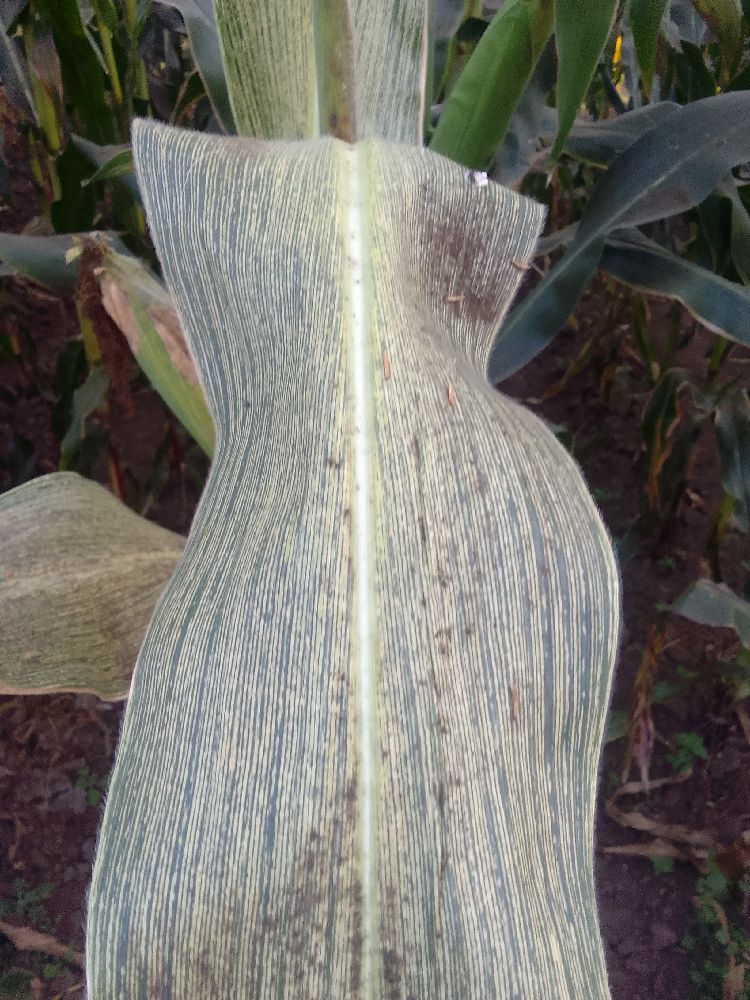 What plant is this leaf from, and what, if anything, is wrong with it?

maize, maize streak virus
